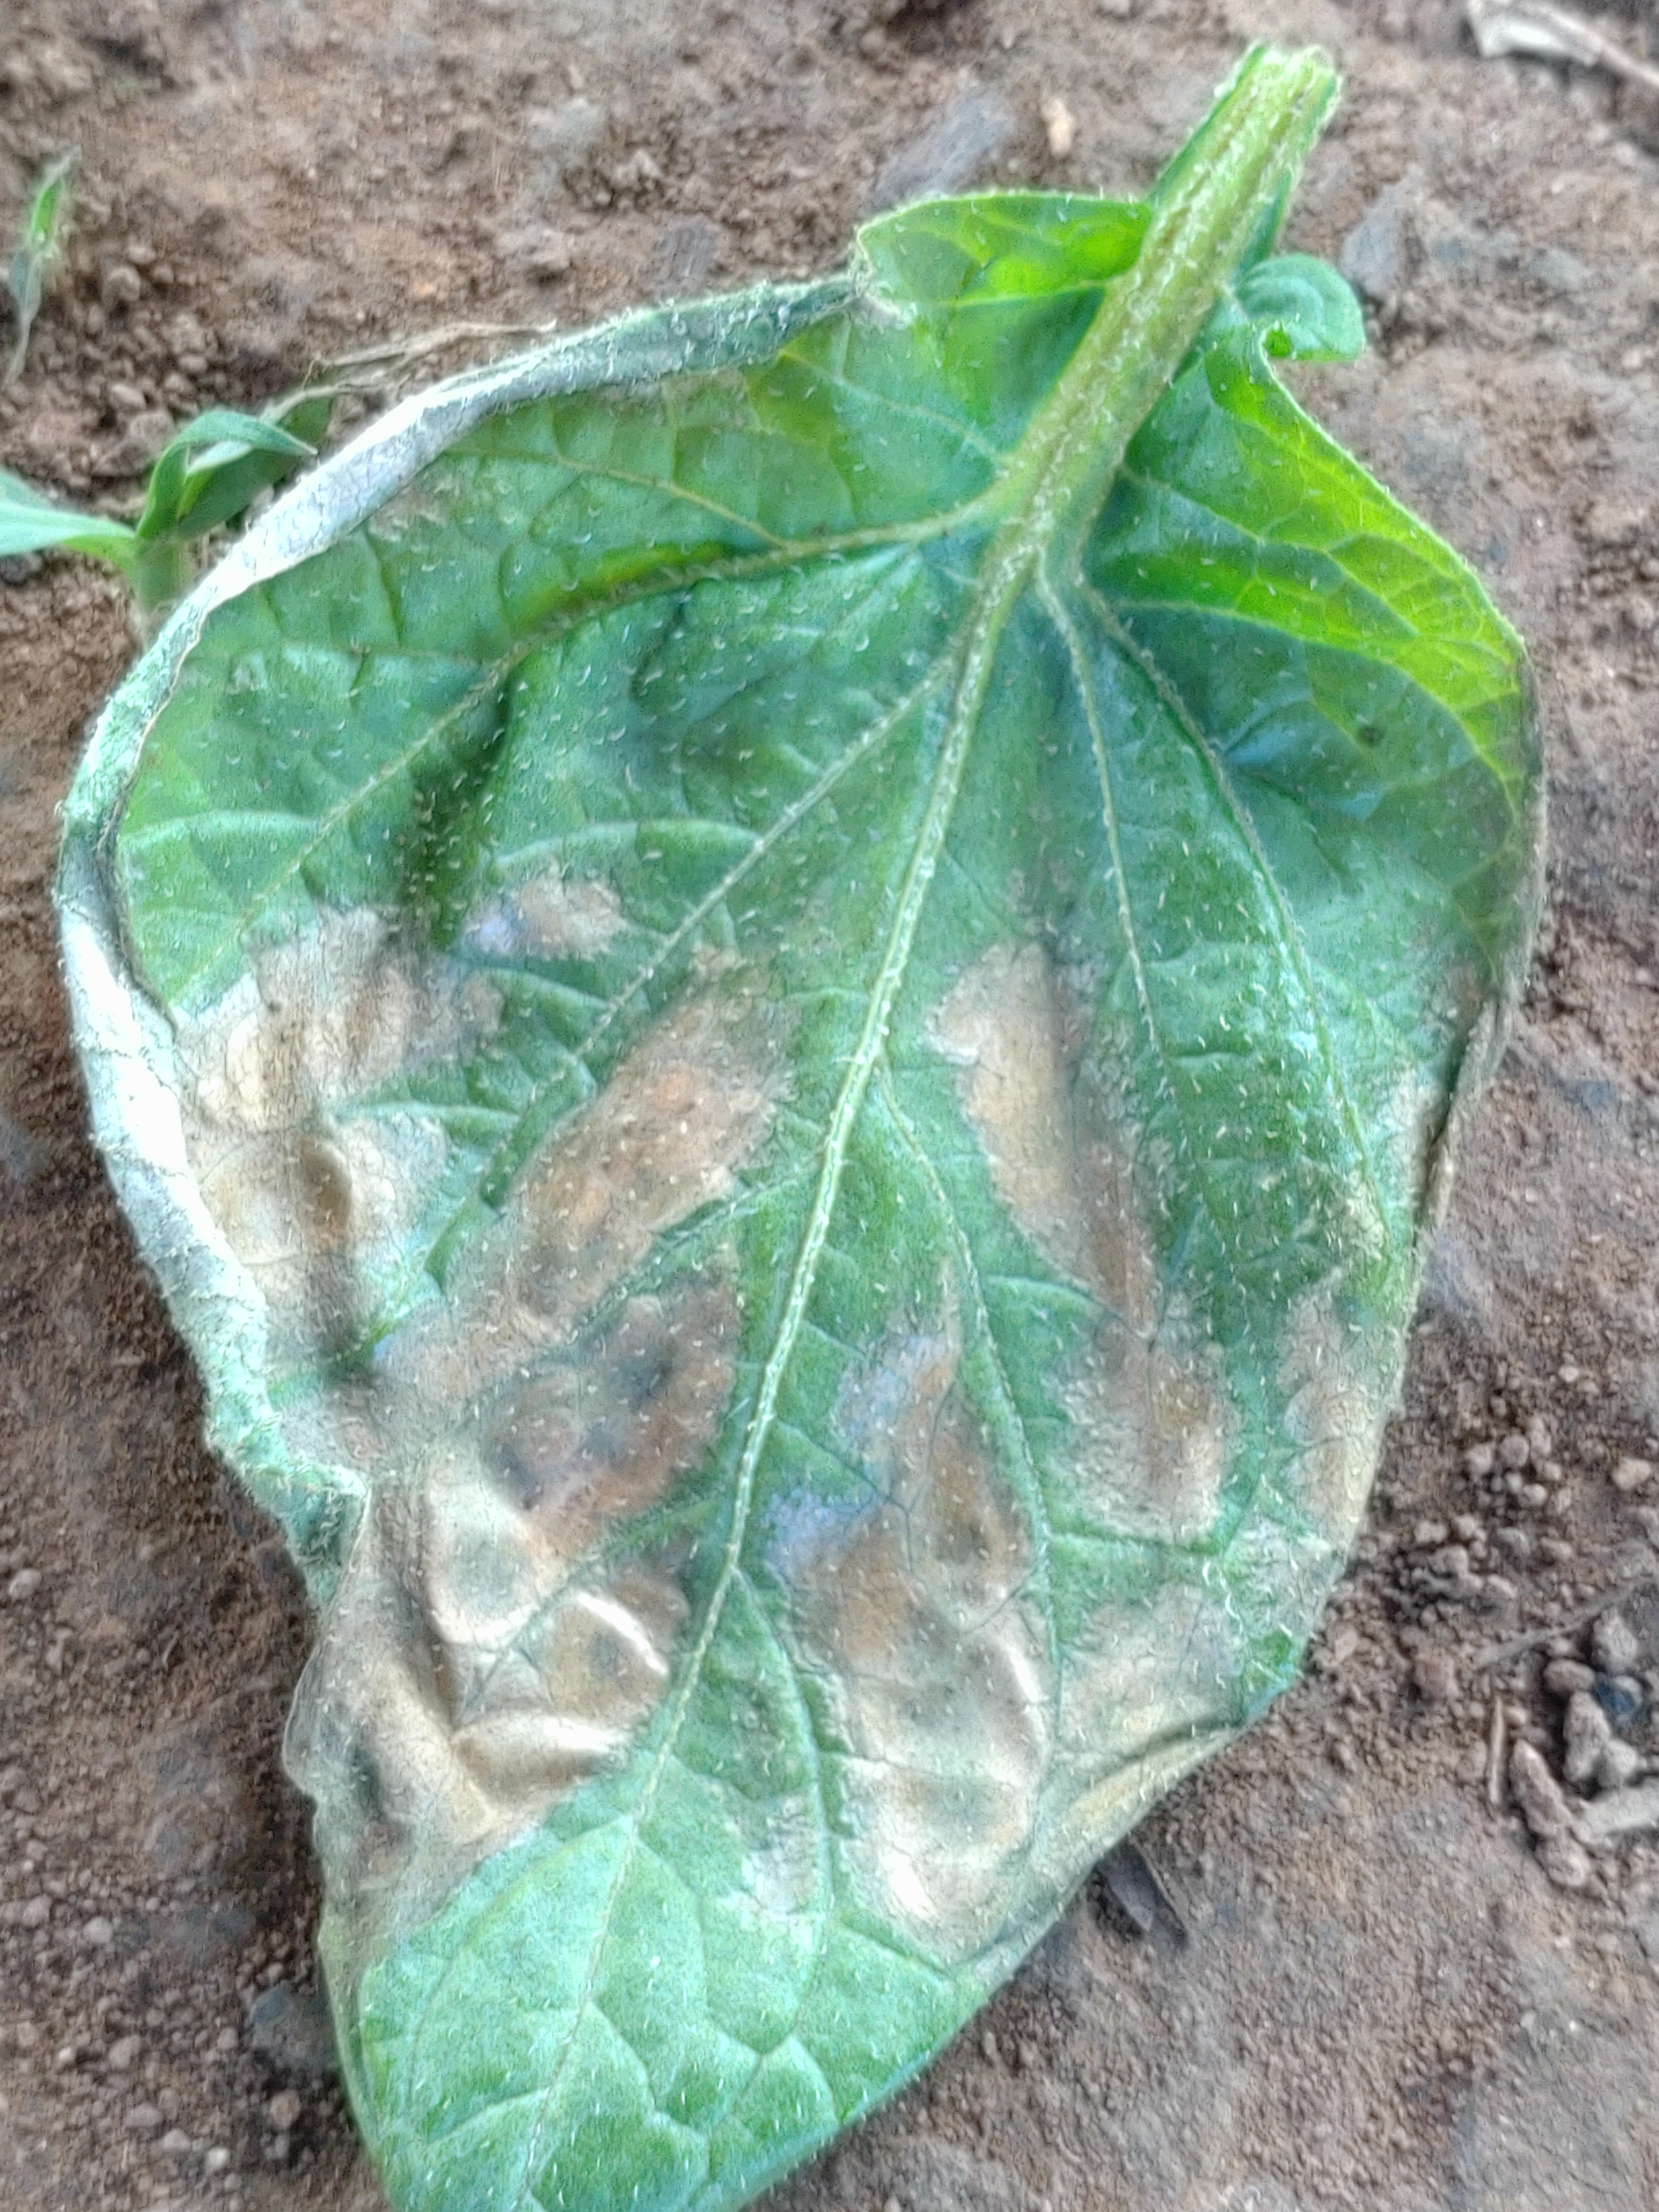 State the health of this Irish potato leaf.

early blight
